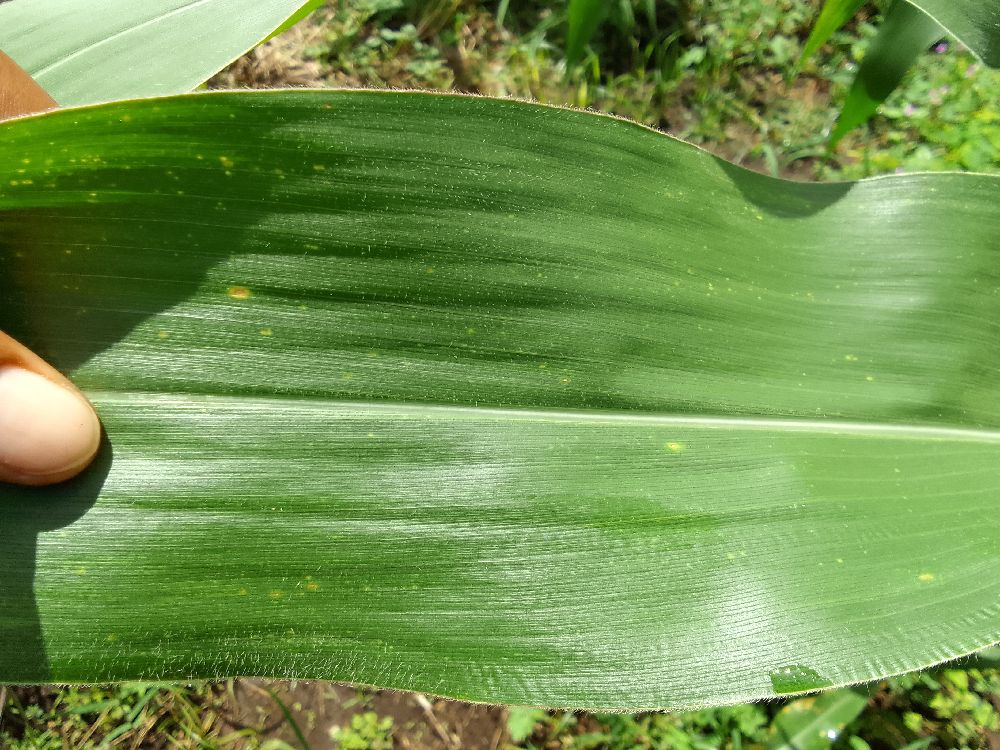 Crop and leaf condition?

maize, healthy
